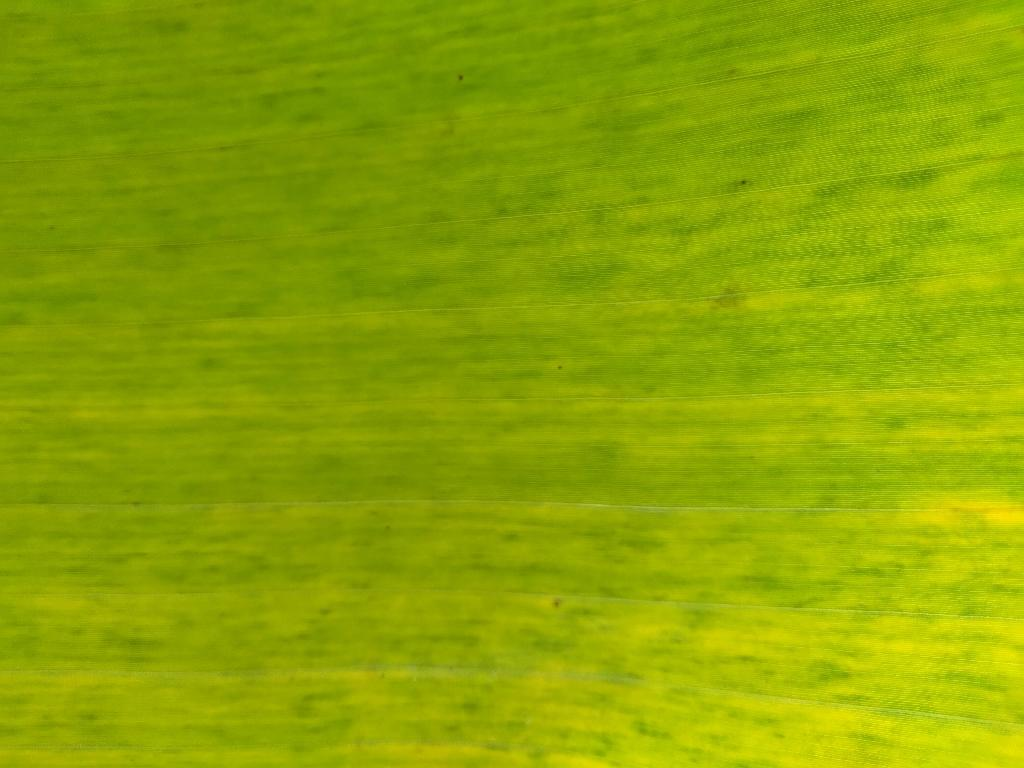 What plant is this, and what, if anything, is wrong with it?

banana, fusarium wilt race 1
